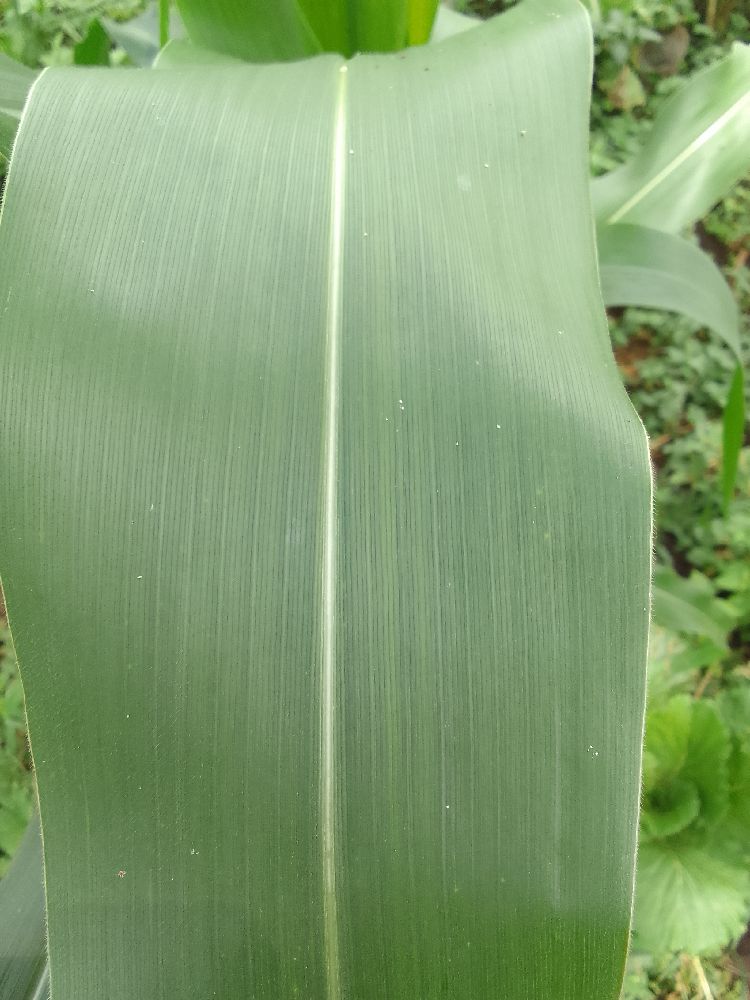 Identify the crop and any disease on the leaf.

maize, healthy
